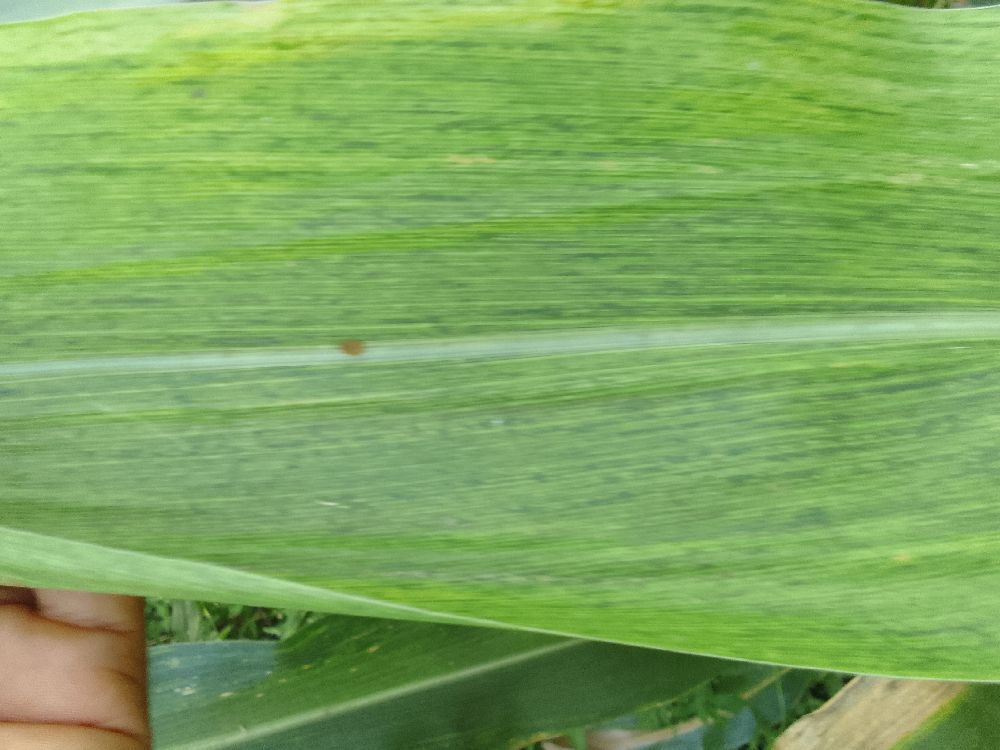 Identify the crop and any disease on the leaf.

maize, maize lethal necrosis
